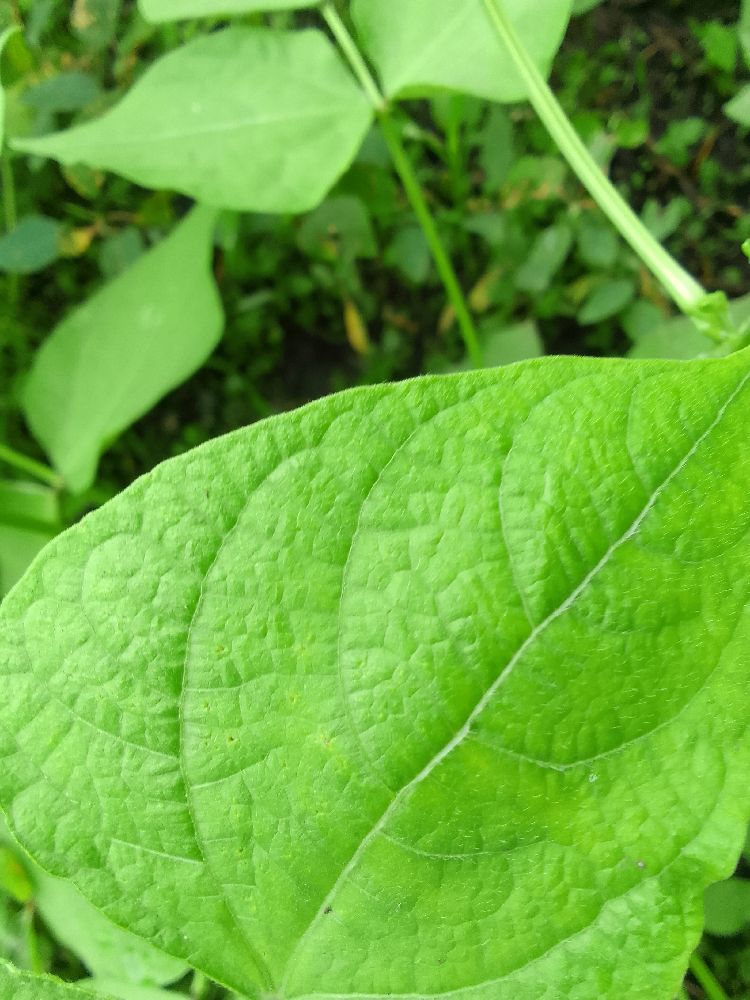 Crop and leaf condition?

common bean, healthy
